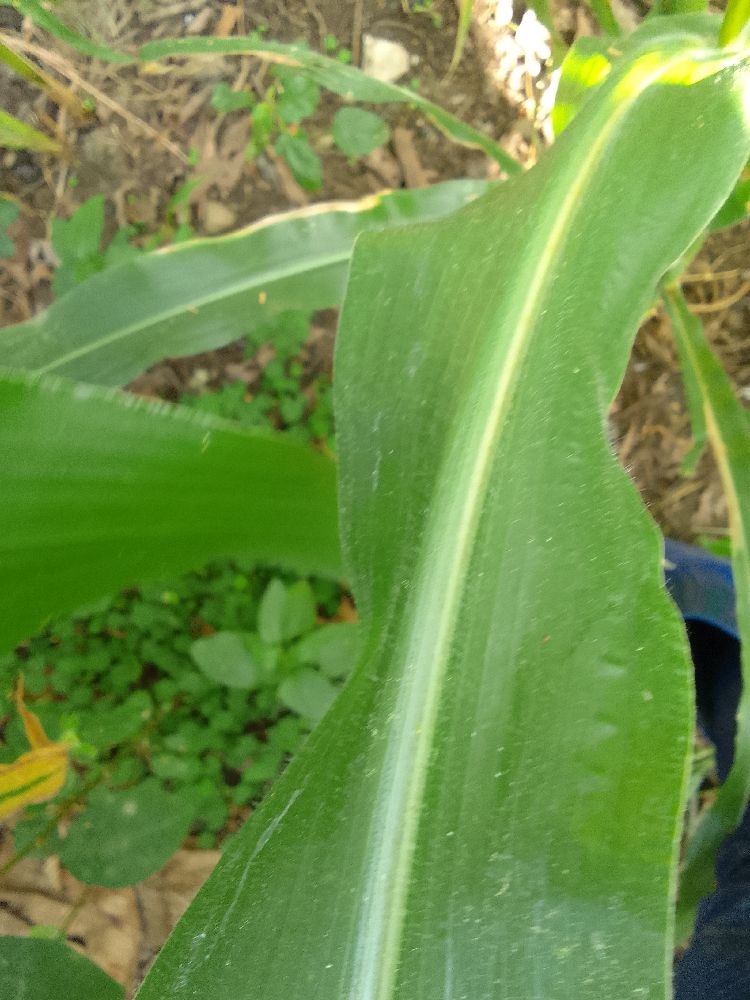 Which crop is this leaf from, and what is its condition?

maize, healthy
